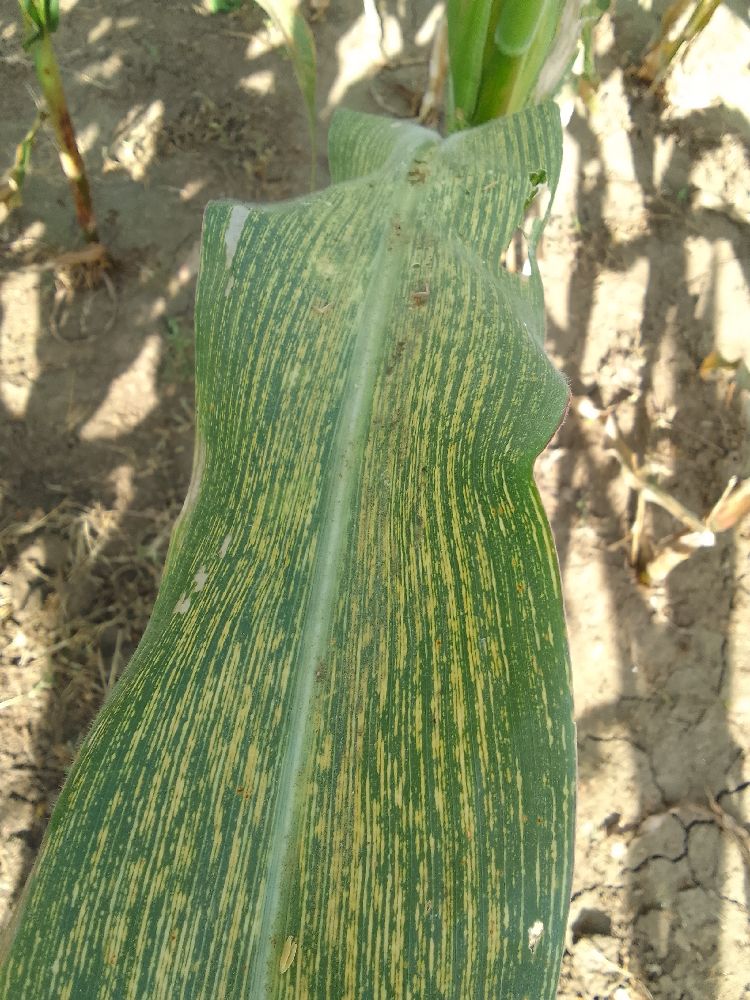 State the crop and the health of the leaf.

maize, maize streak virus
